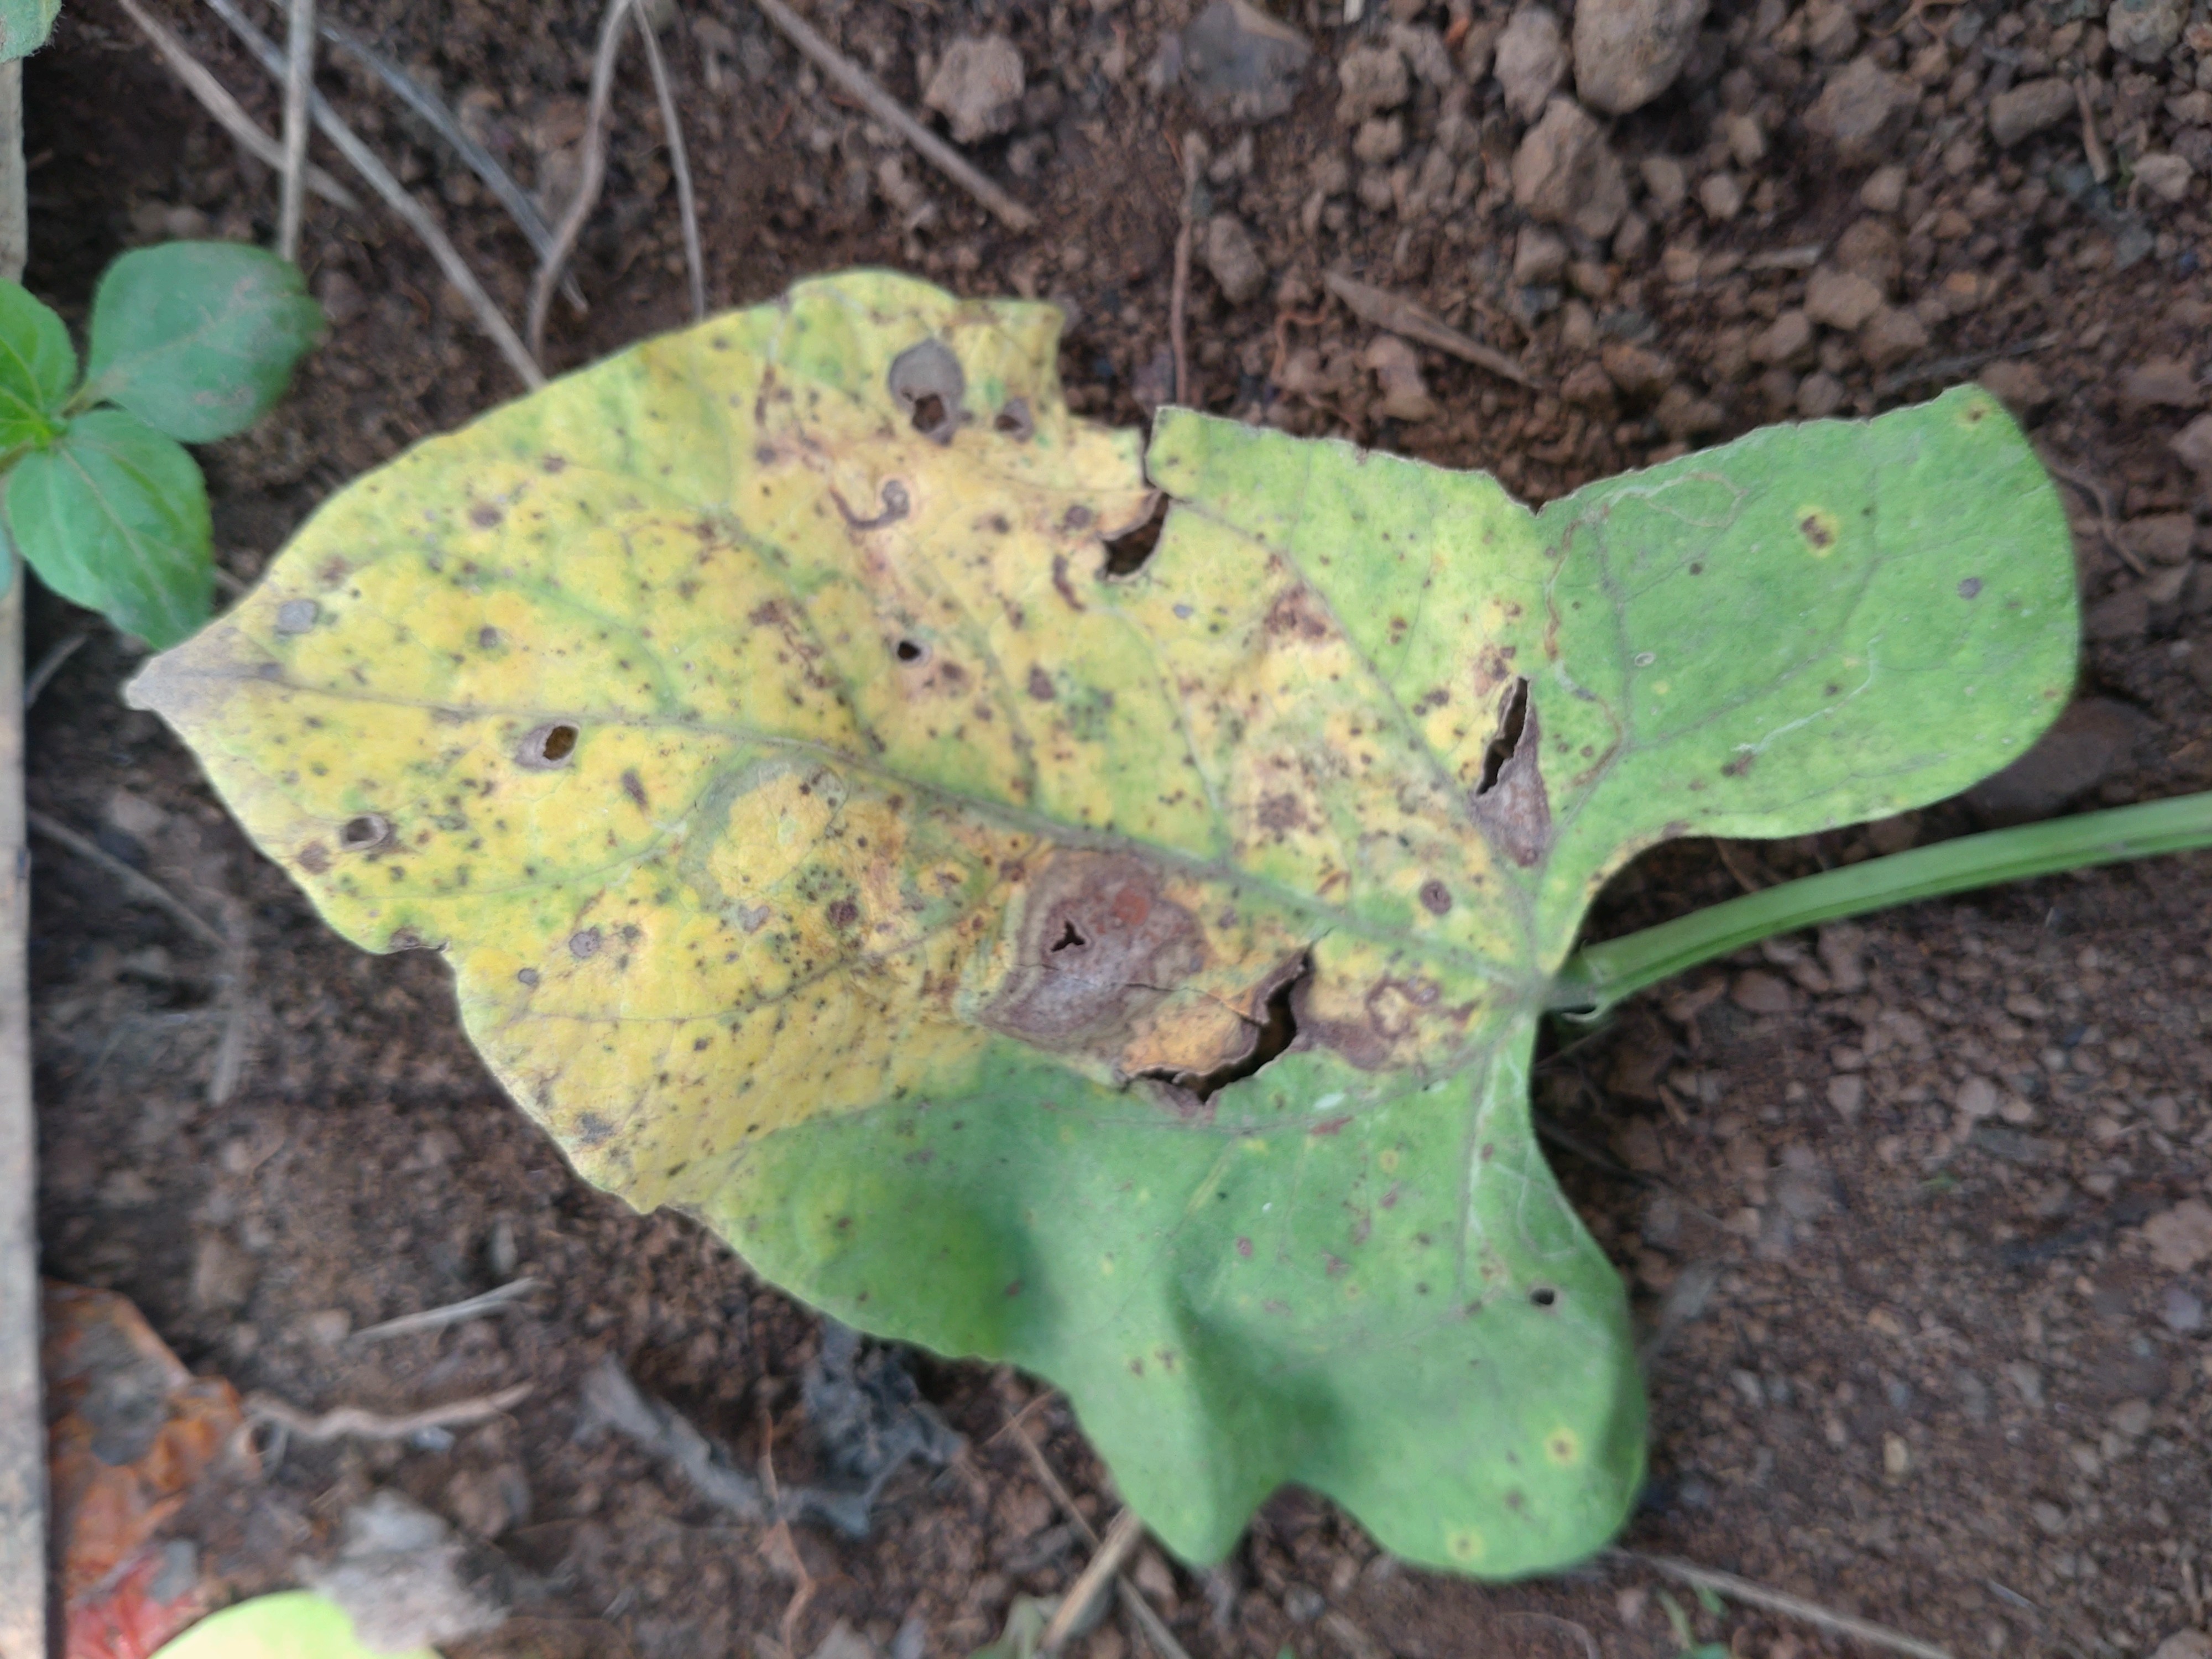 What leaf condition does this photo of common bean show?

rust
